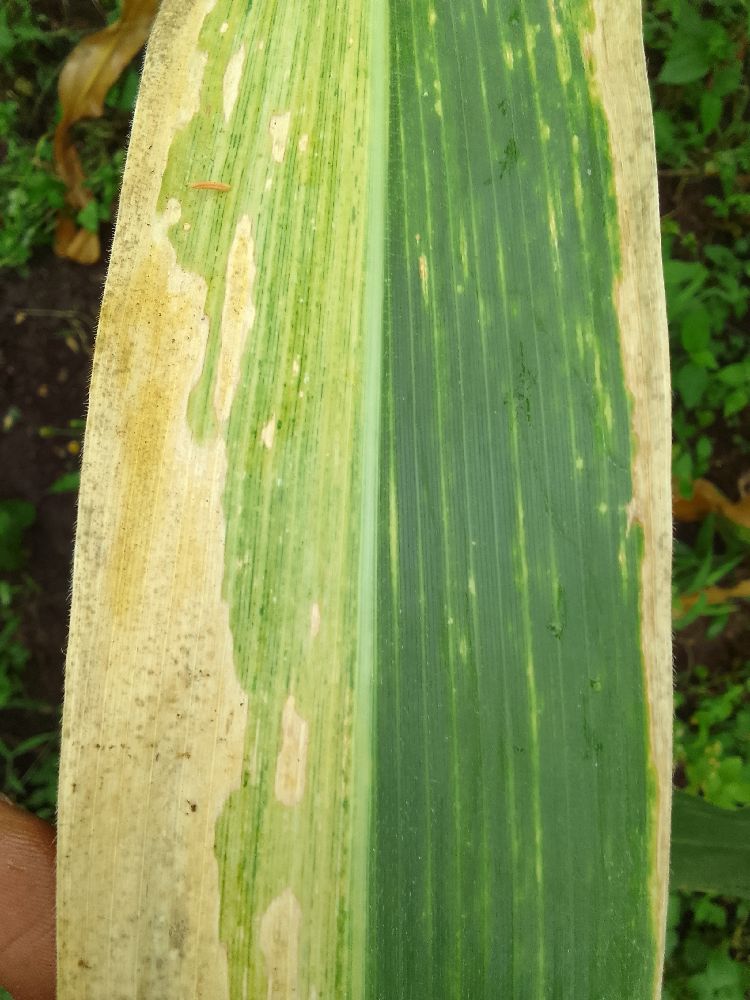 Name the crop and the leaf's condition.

maize, maize lethal necrosis
